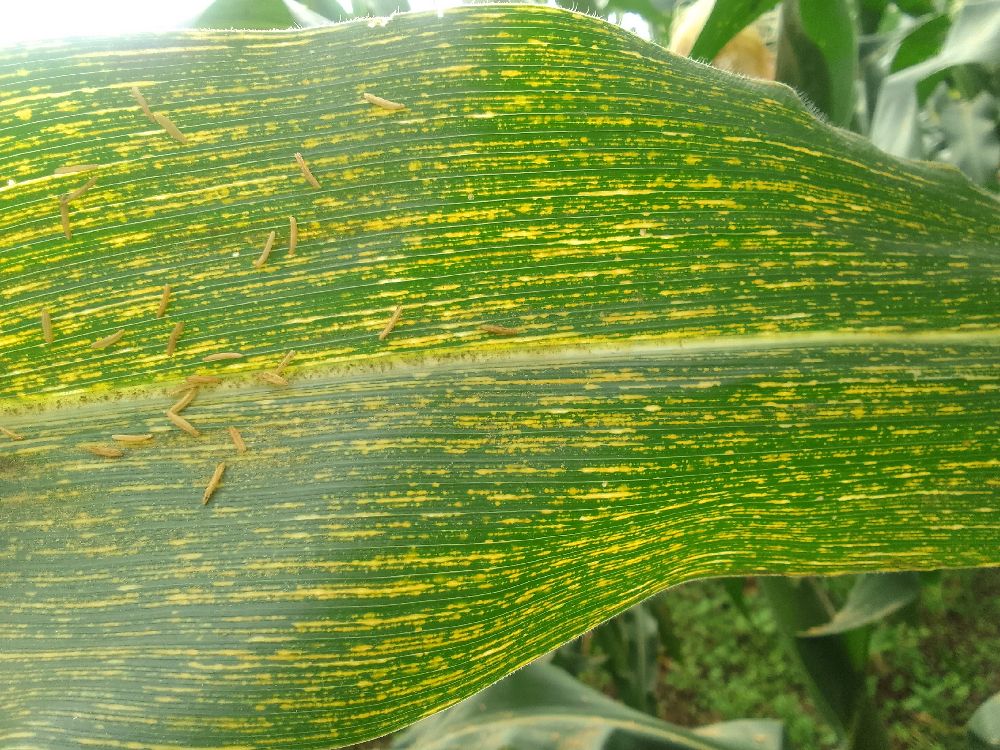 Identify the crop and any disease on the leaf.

maize, maize streak virus
